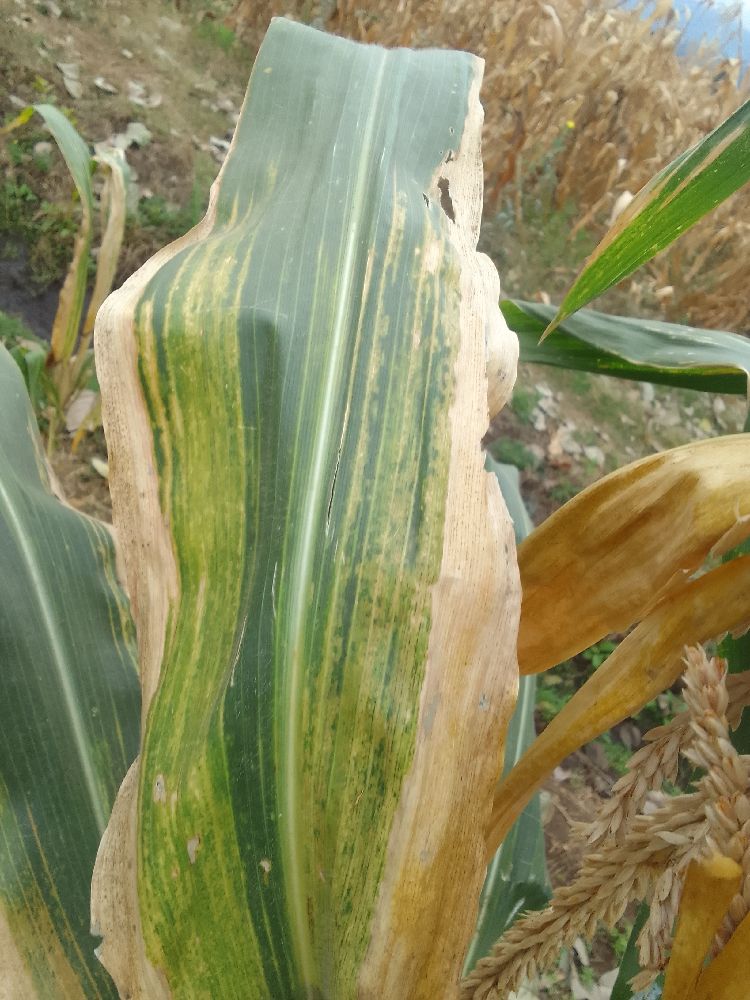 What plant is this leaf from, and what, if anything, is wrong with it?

maize, maize lethal necrosis
